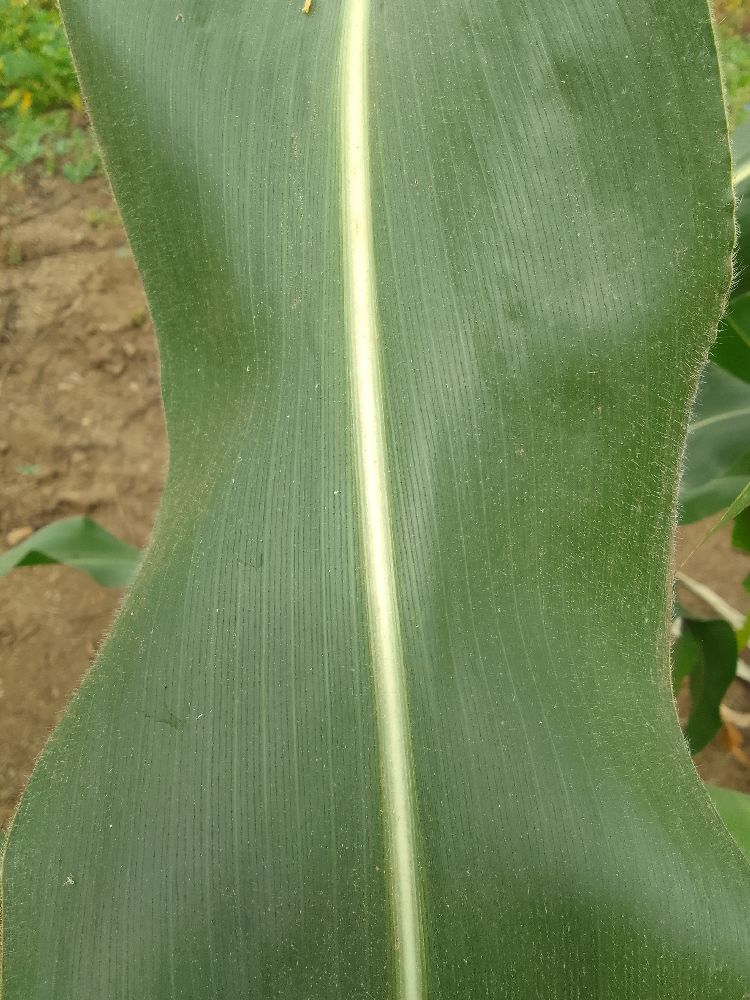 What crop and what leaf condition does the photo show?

maize, healthy
